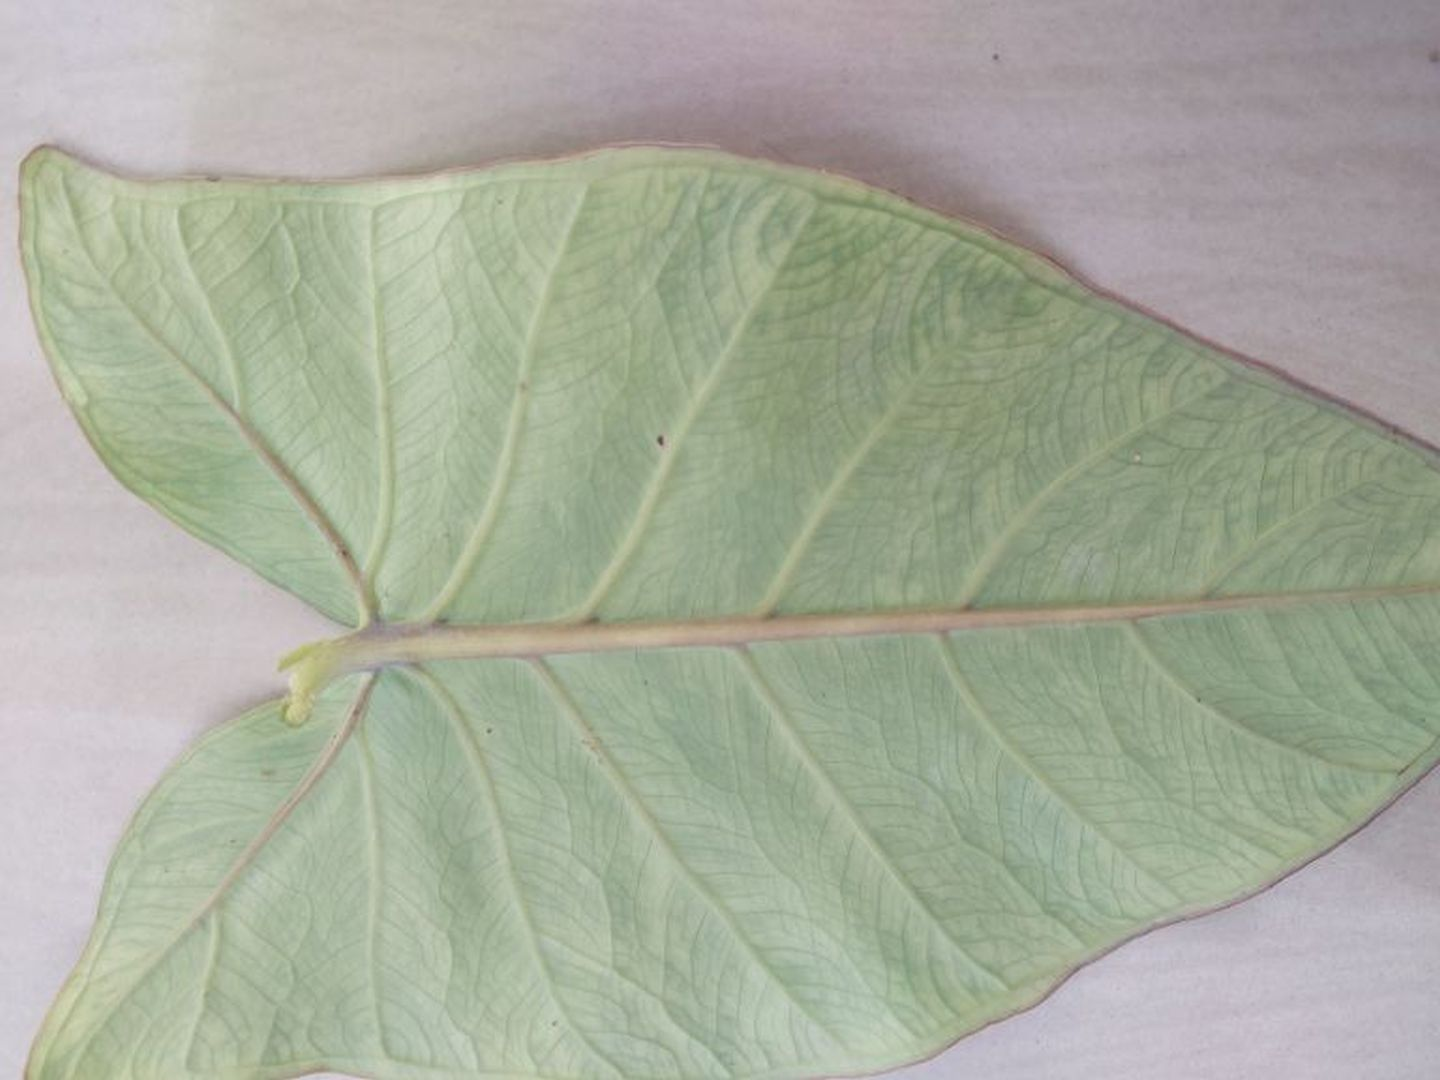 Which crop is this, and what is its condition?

taro, mosaic
